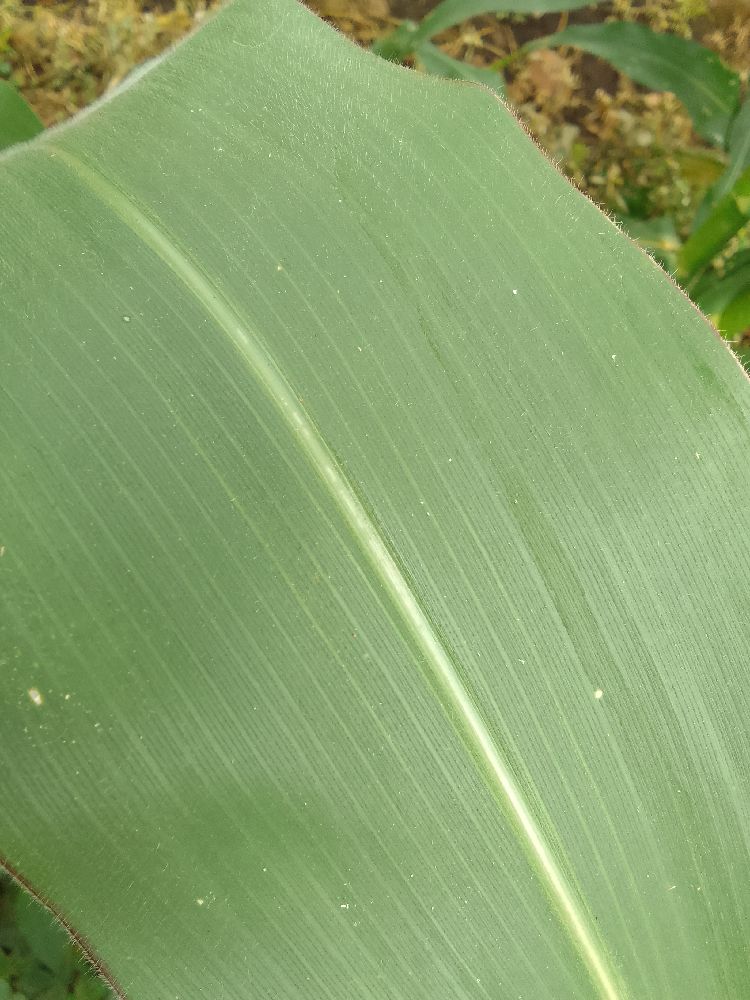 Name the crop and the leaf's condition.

maize, healthy
